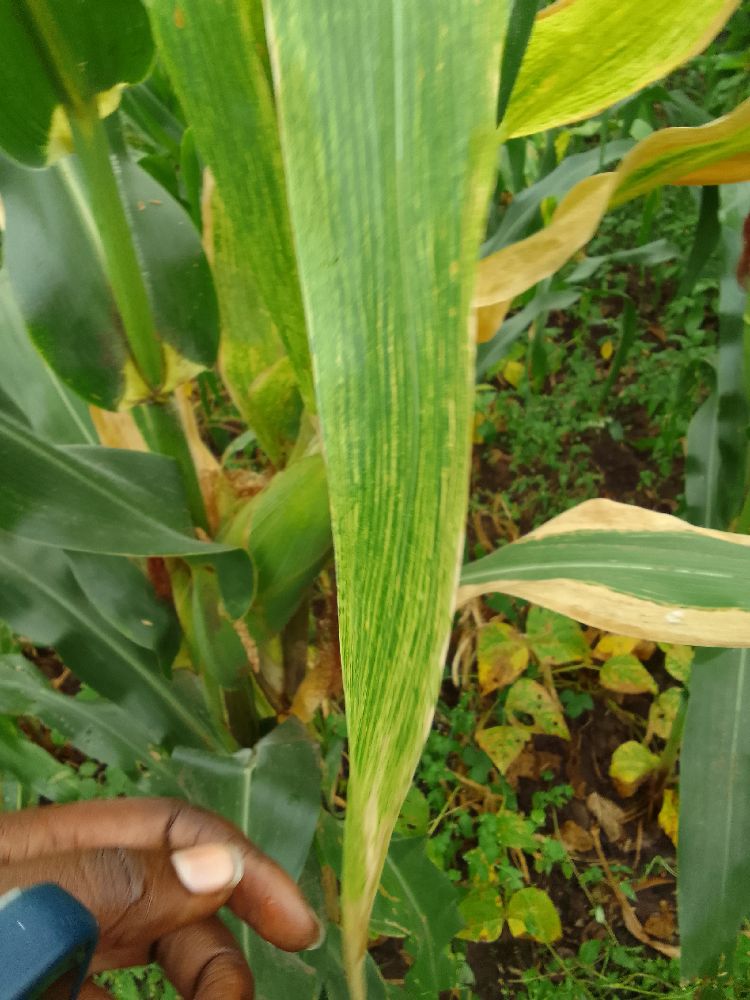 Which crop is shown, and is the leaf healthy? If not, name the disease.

maize, maize lethal necrosis
